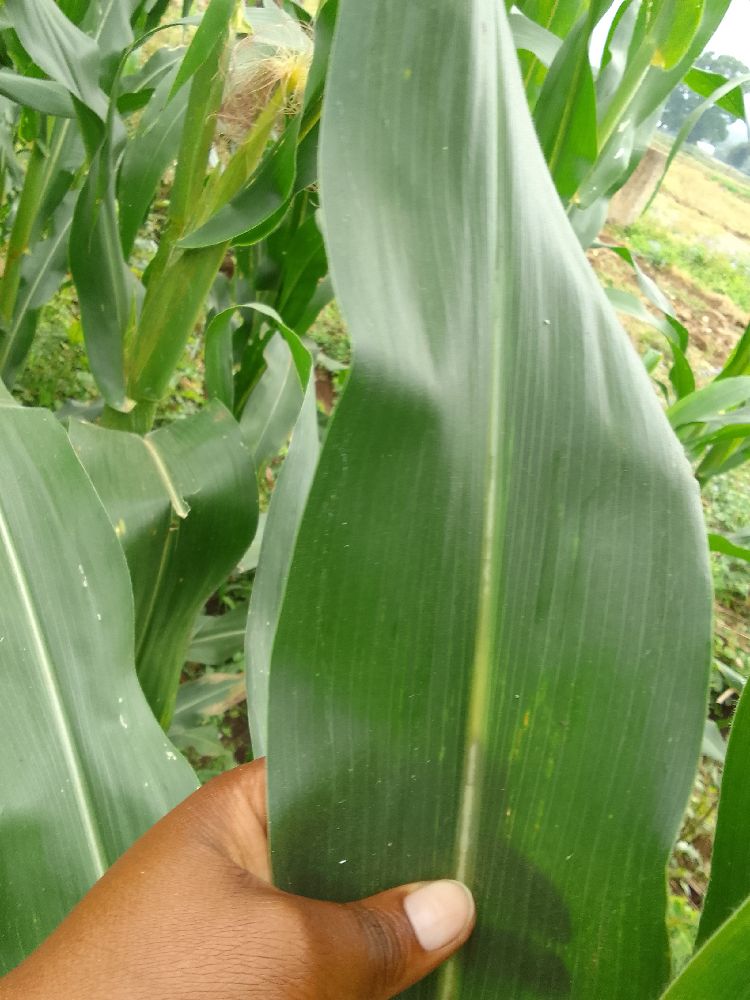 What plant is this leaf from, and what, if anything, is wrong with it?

maize, healthy
